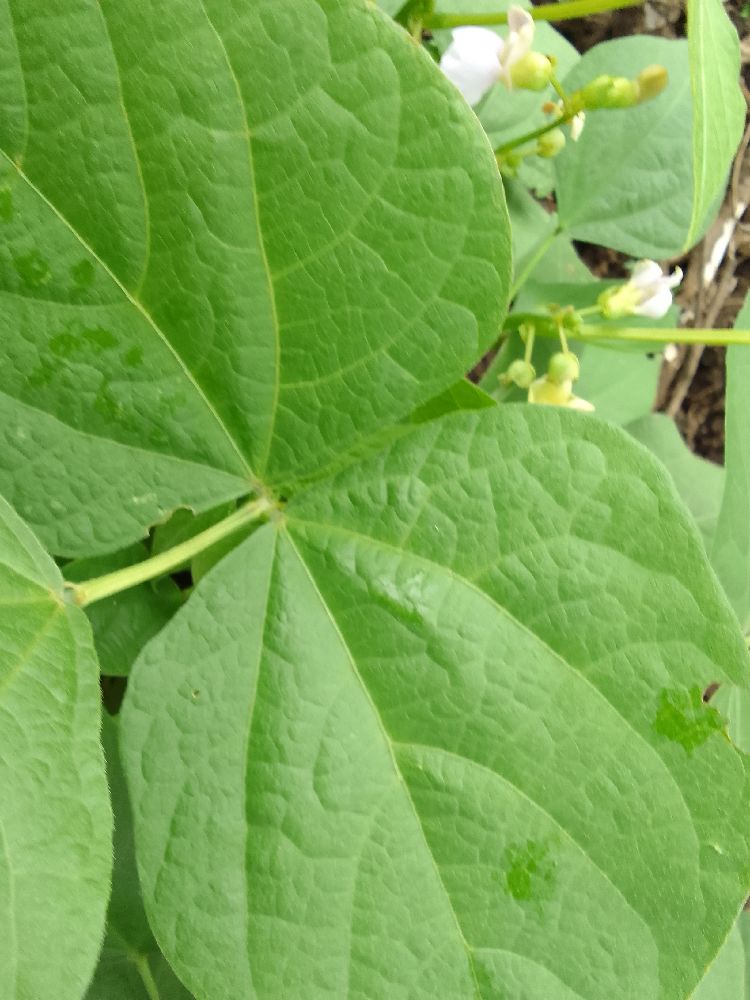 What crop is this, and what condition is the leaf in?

common bean, healthy
